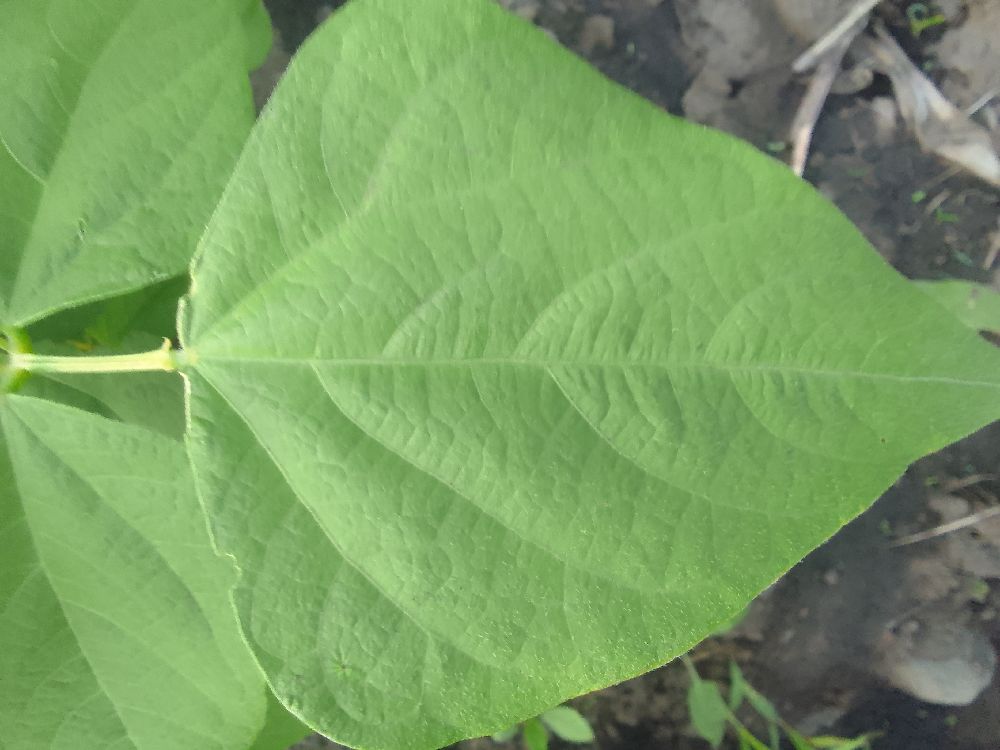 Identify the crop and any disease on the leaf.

common bean, healthy
